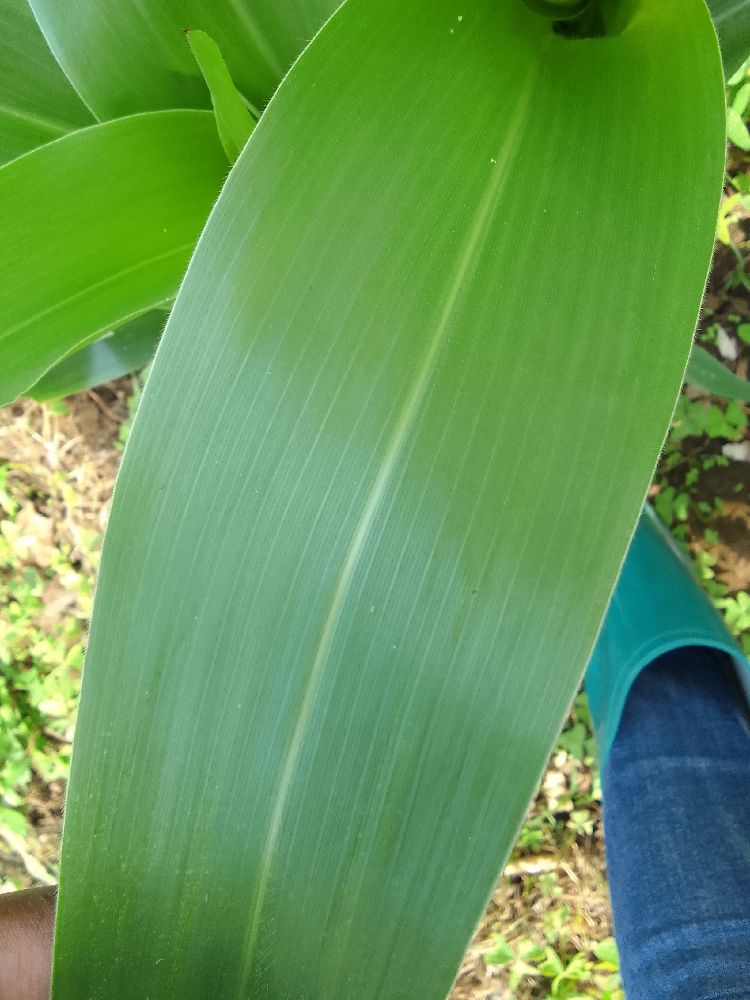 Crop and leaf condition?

maize, healthy
